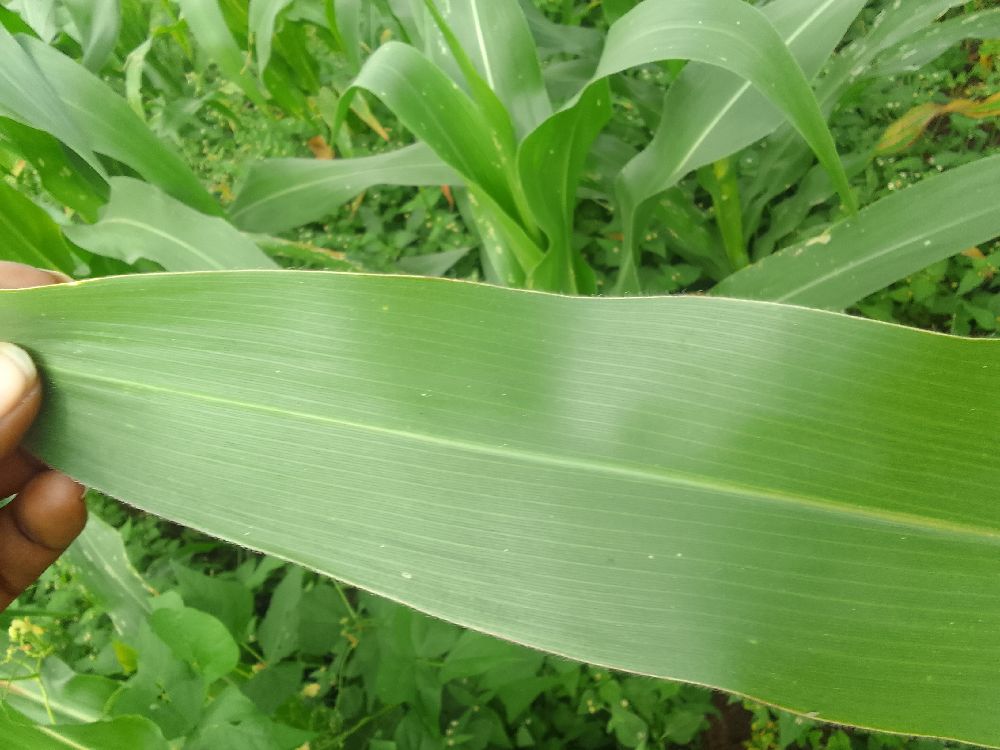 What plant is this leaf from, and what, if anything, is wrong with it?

maize, healthy
